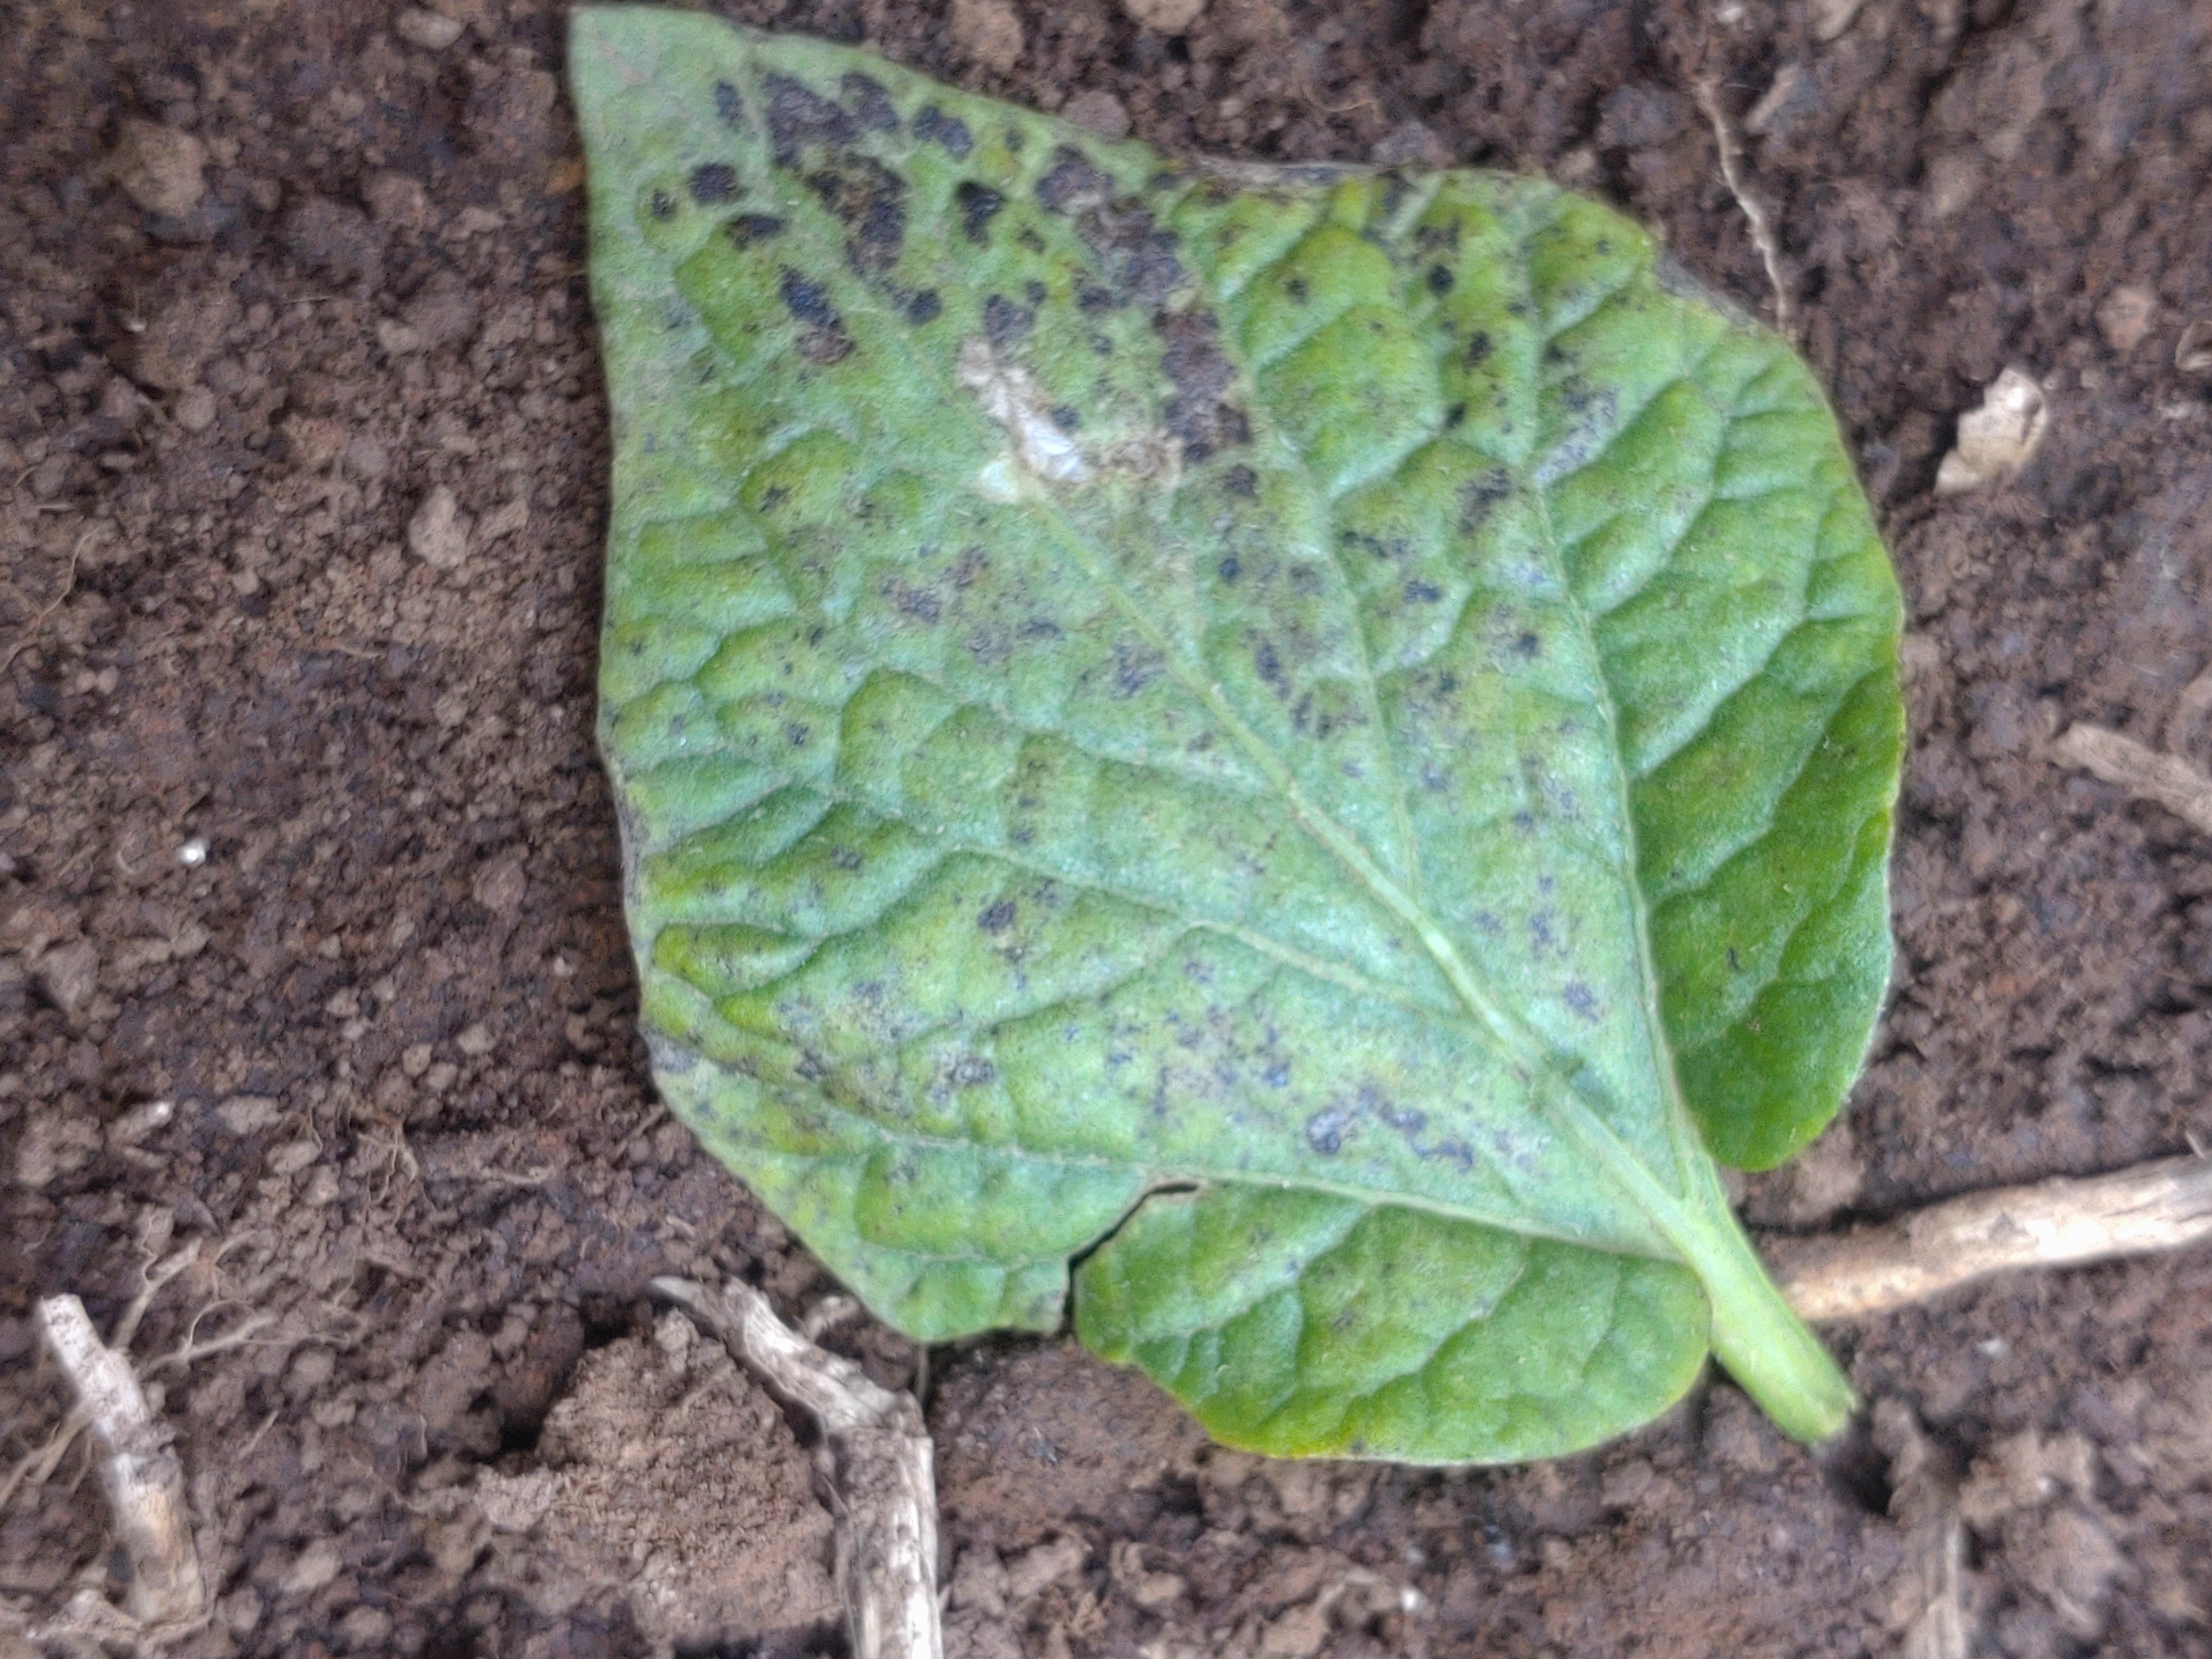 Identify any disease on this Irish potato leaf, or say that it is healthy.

late blight
